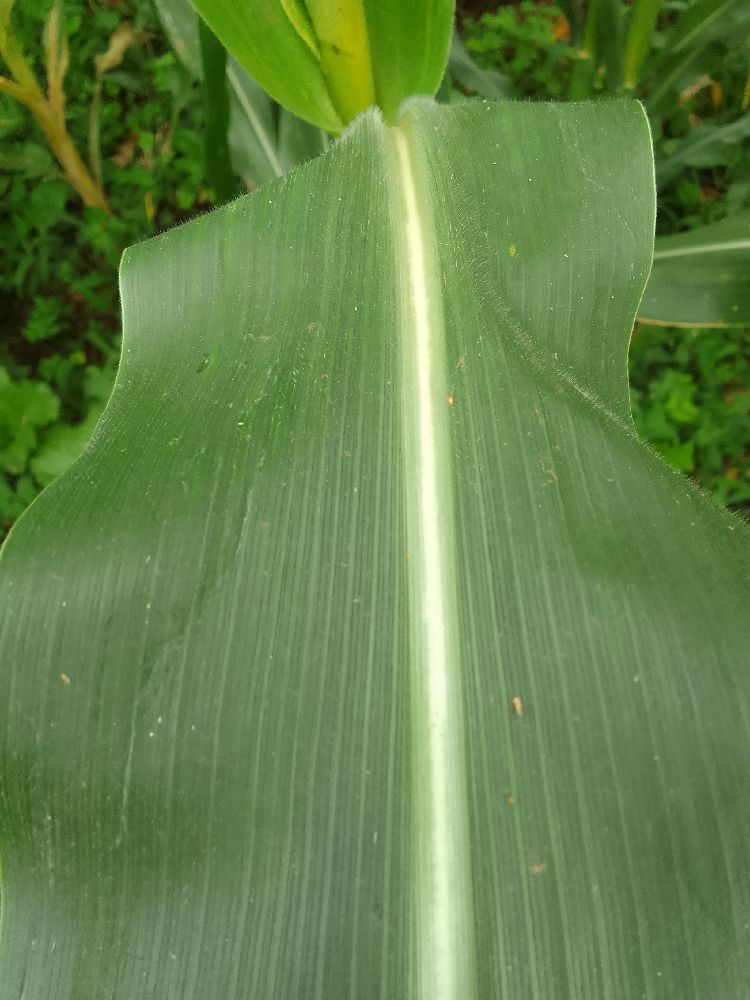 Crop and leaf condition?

maize, healthy
